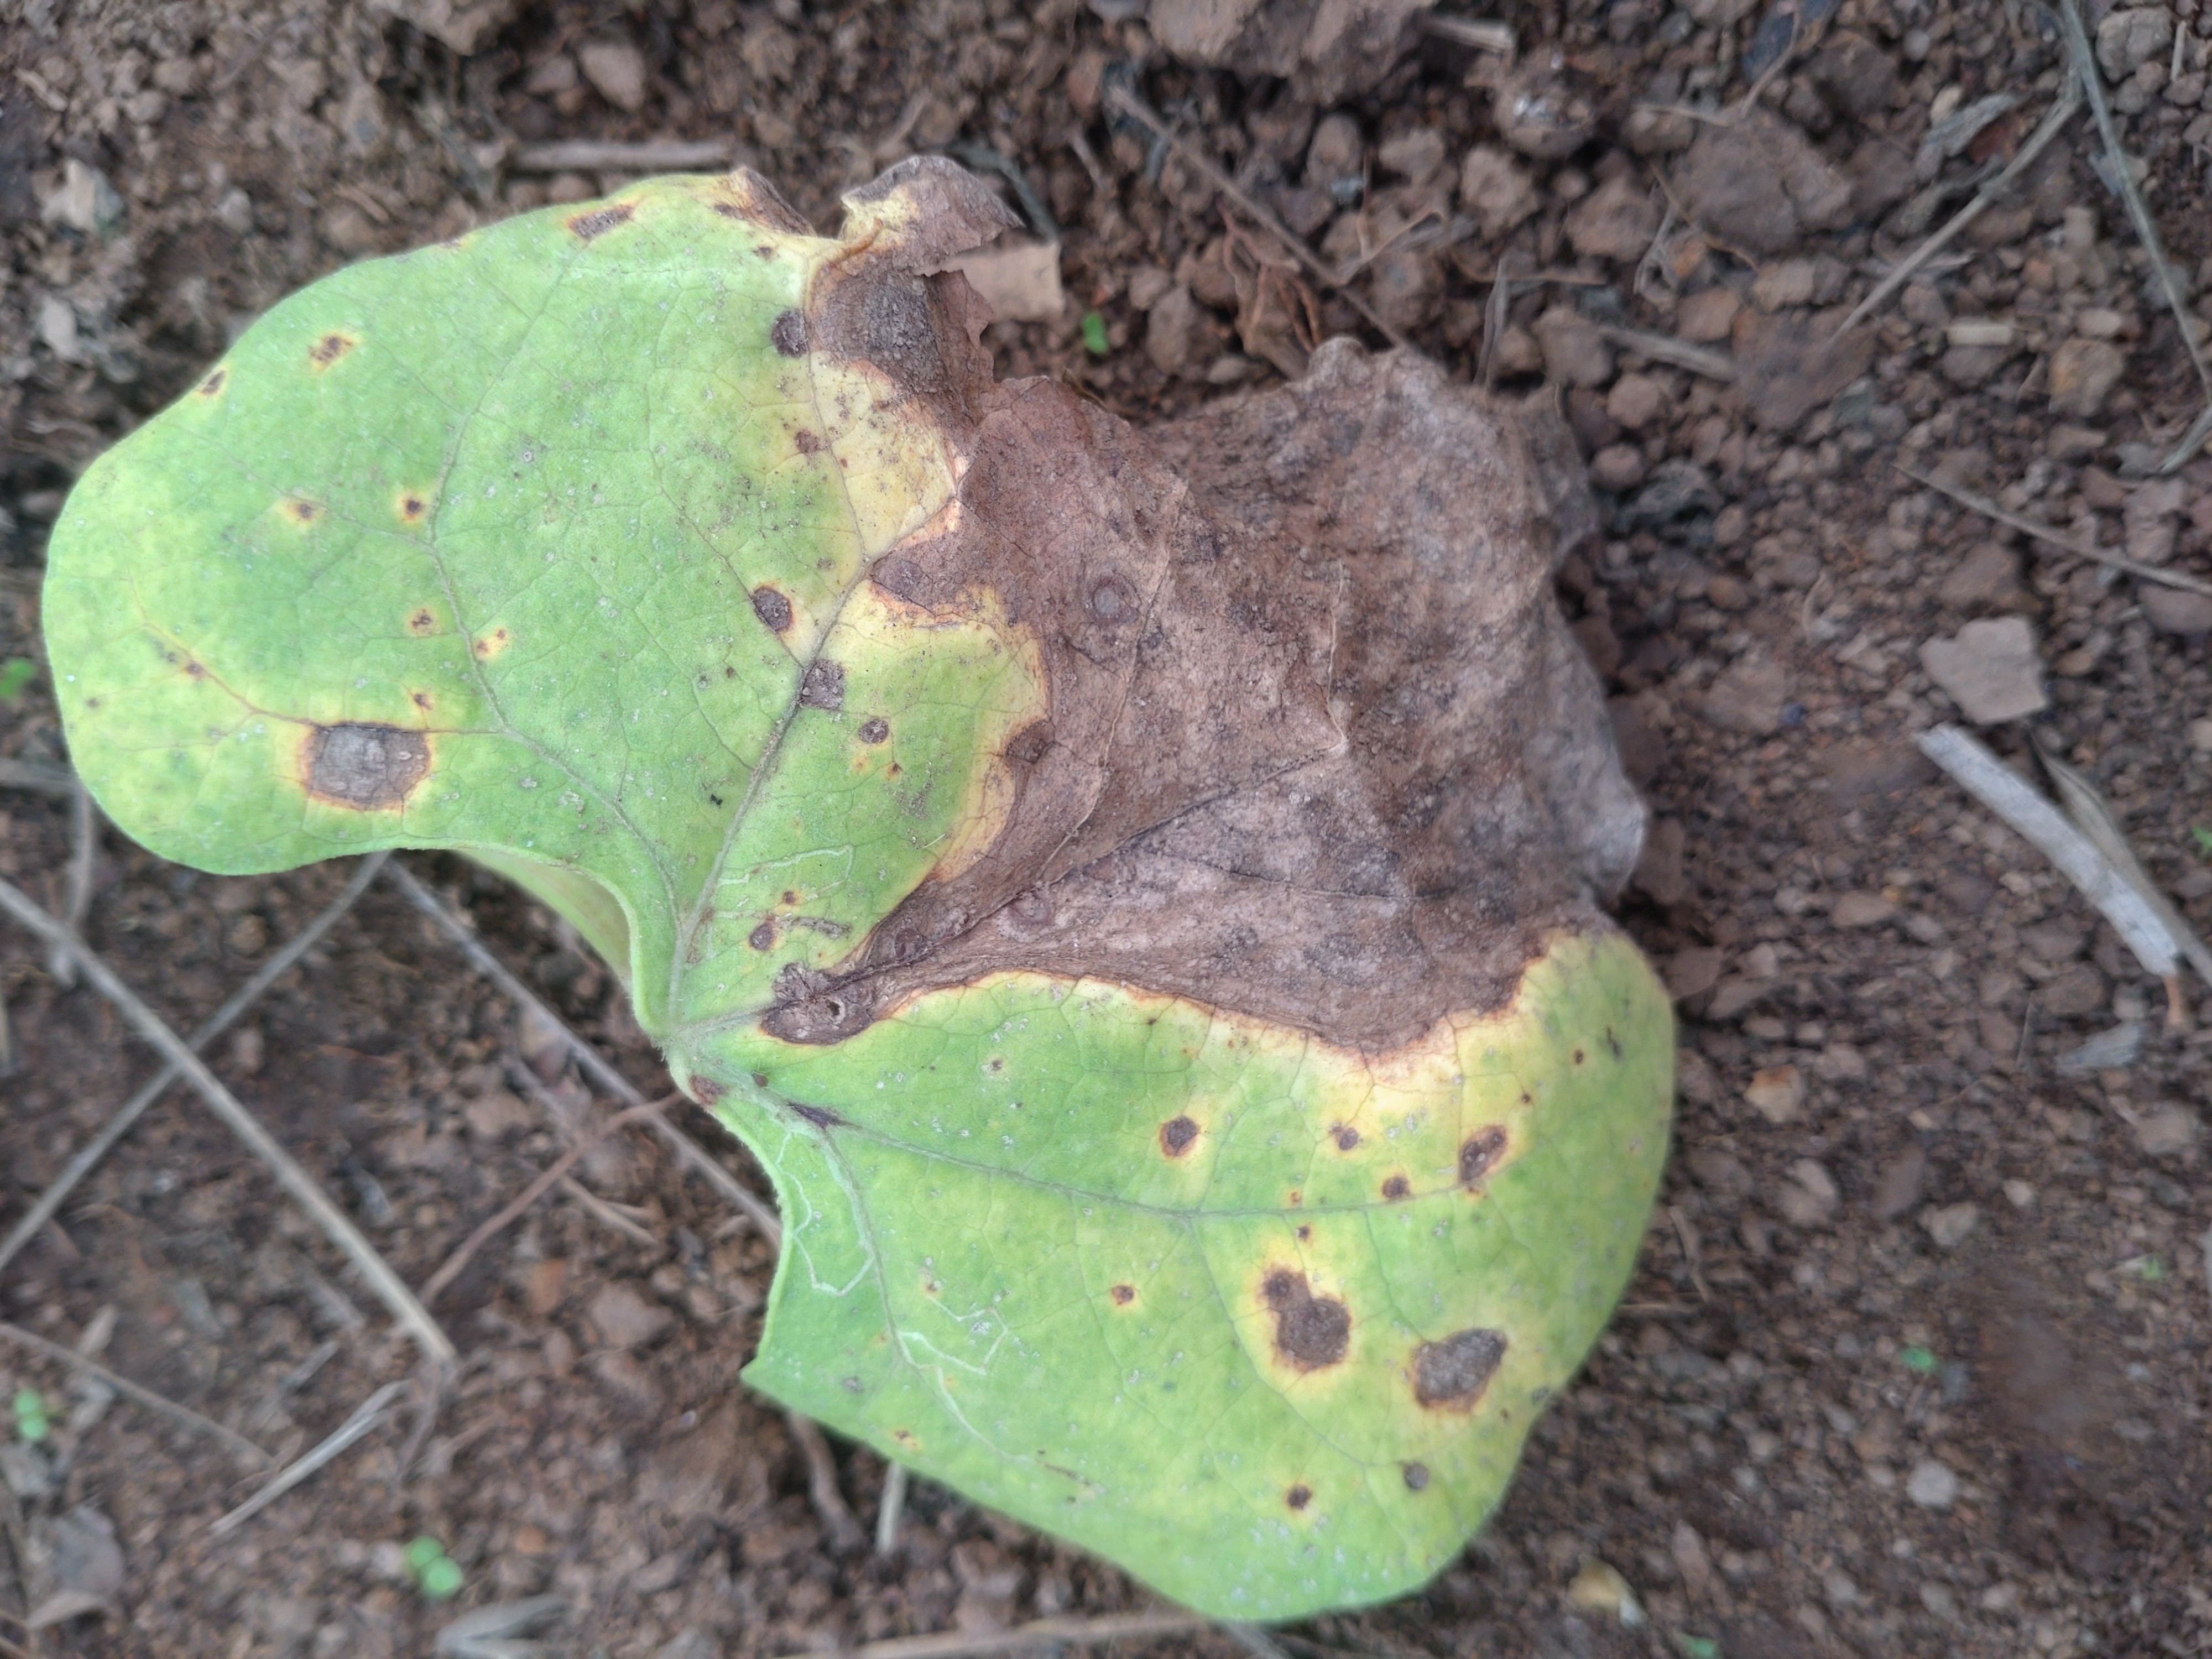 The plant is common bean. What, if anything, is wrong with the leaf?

rust
